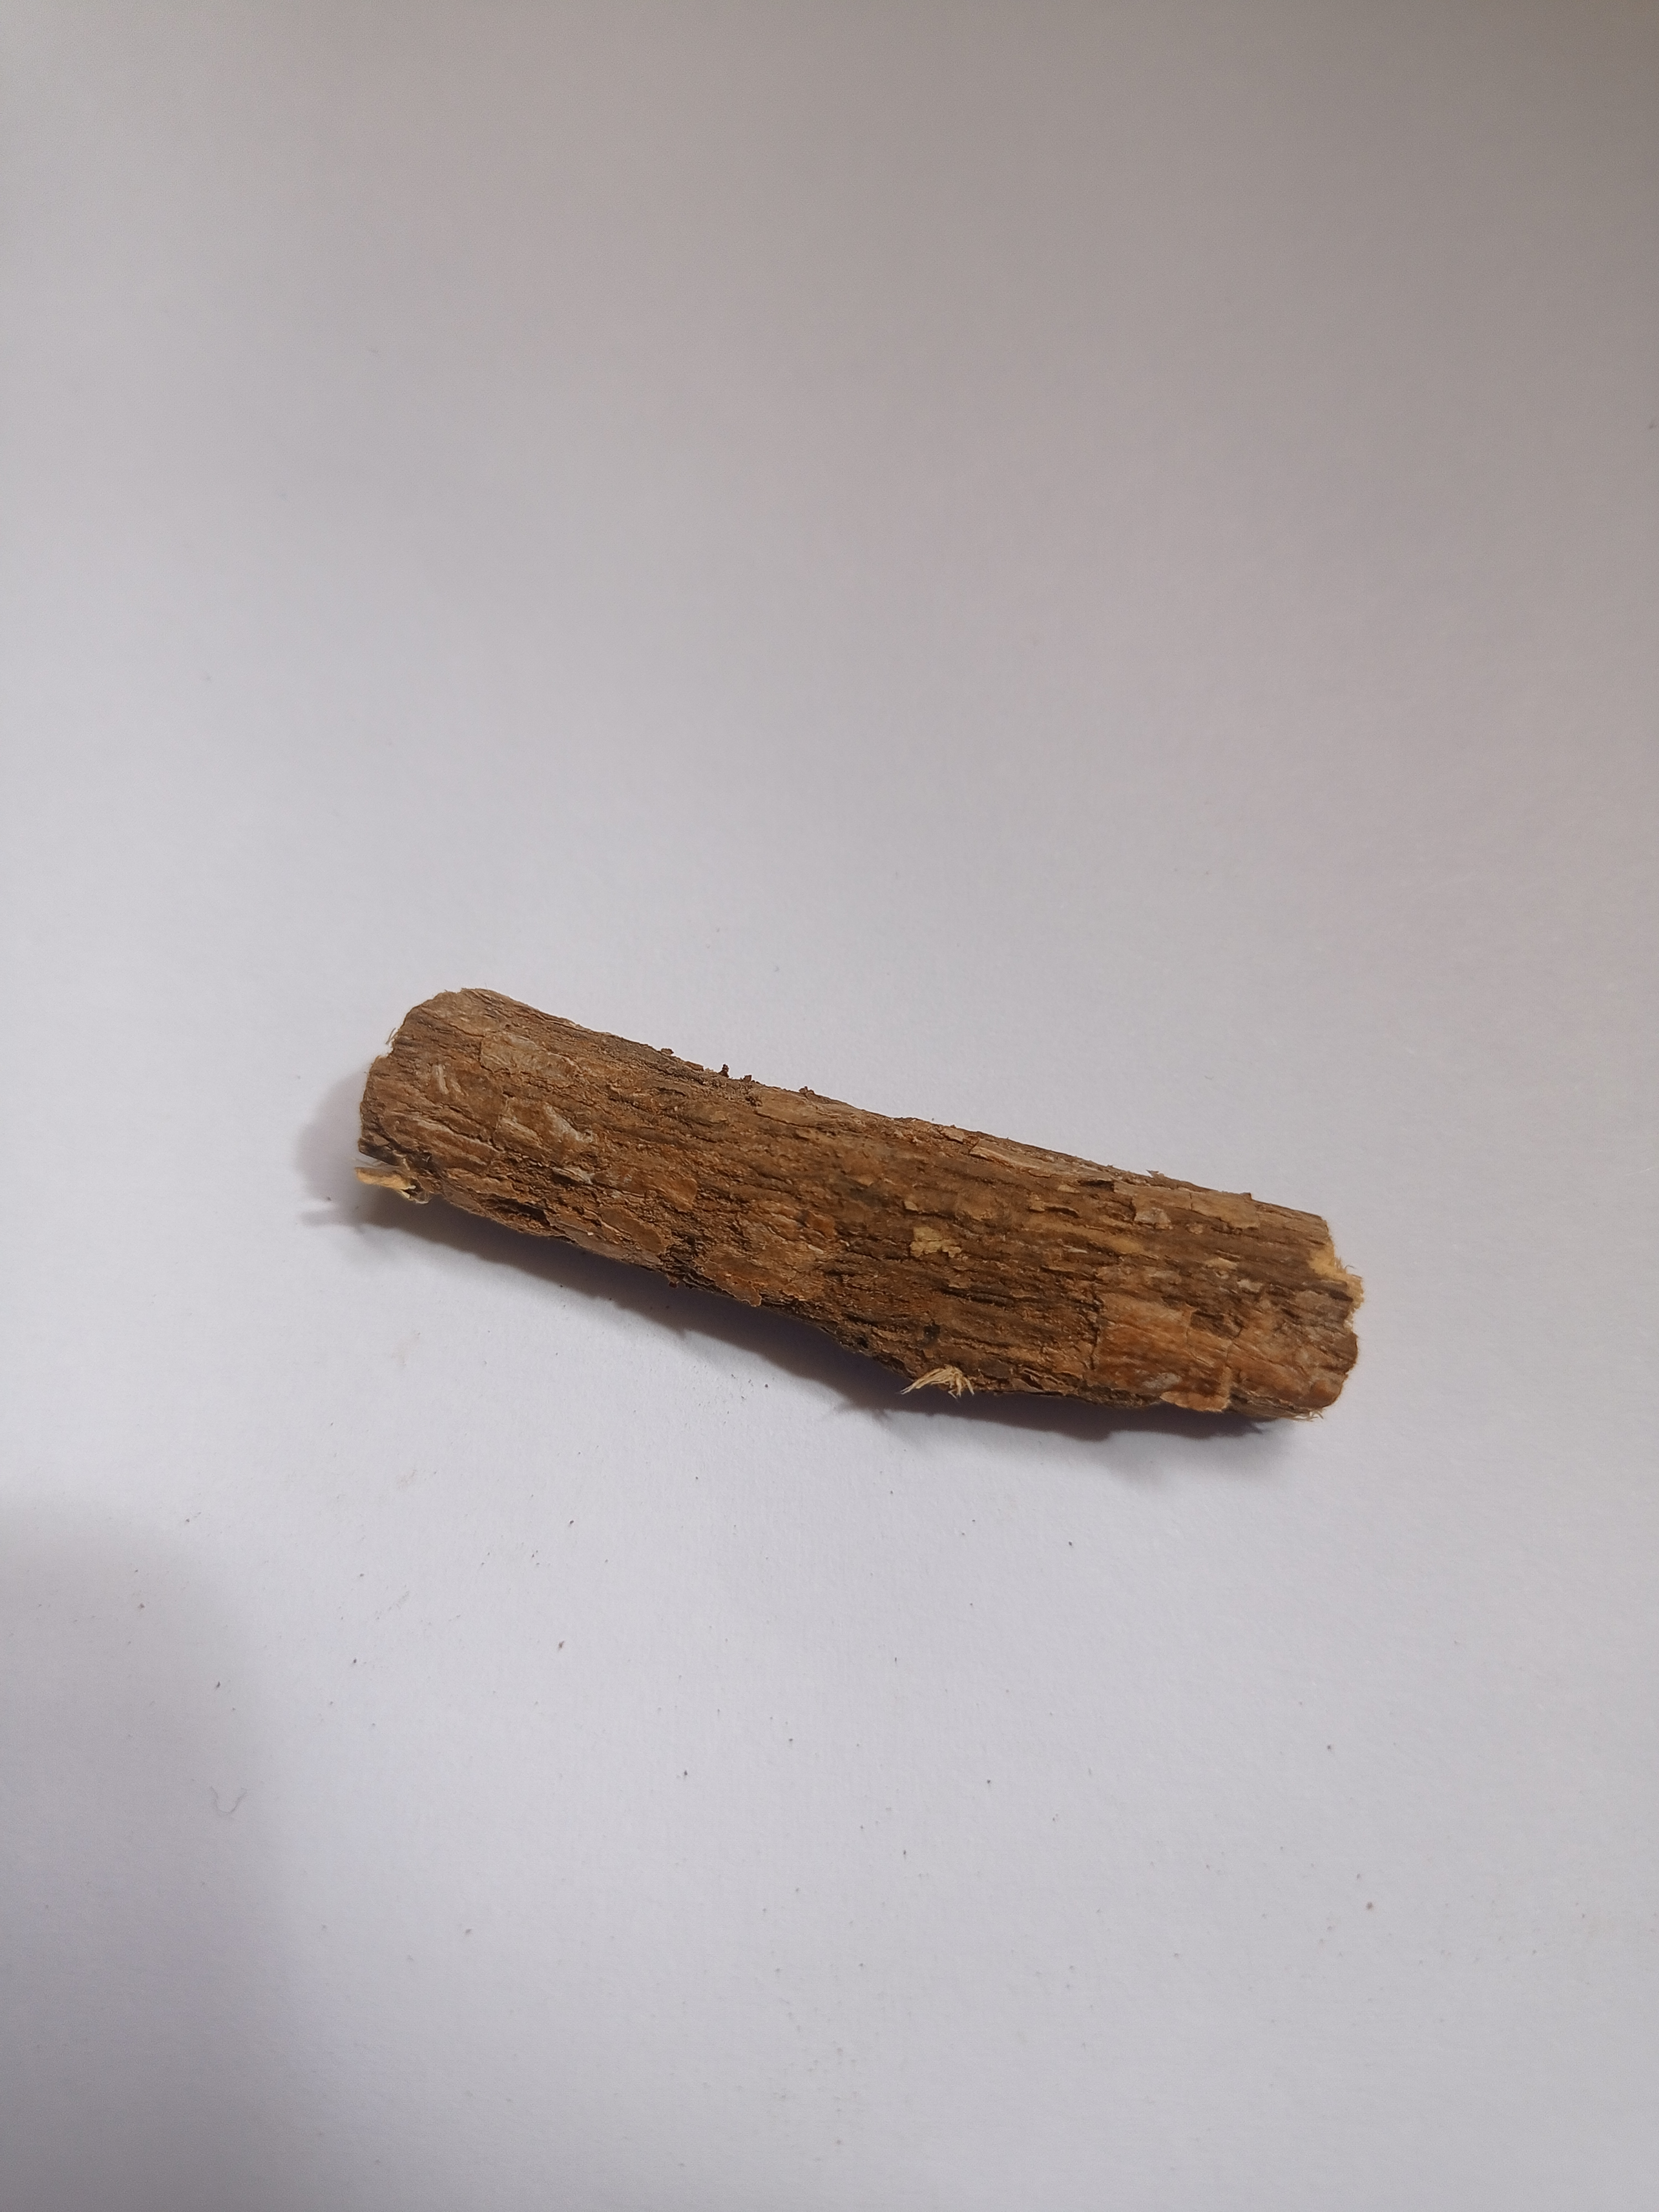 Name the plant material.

jesthamadh
